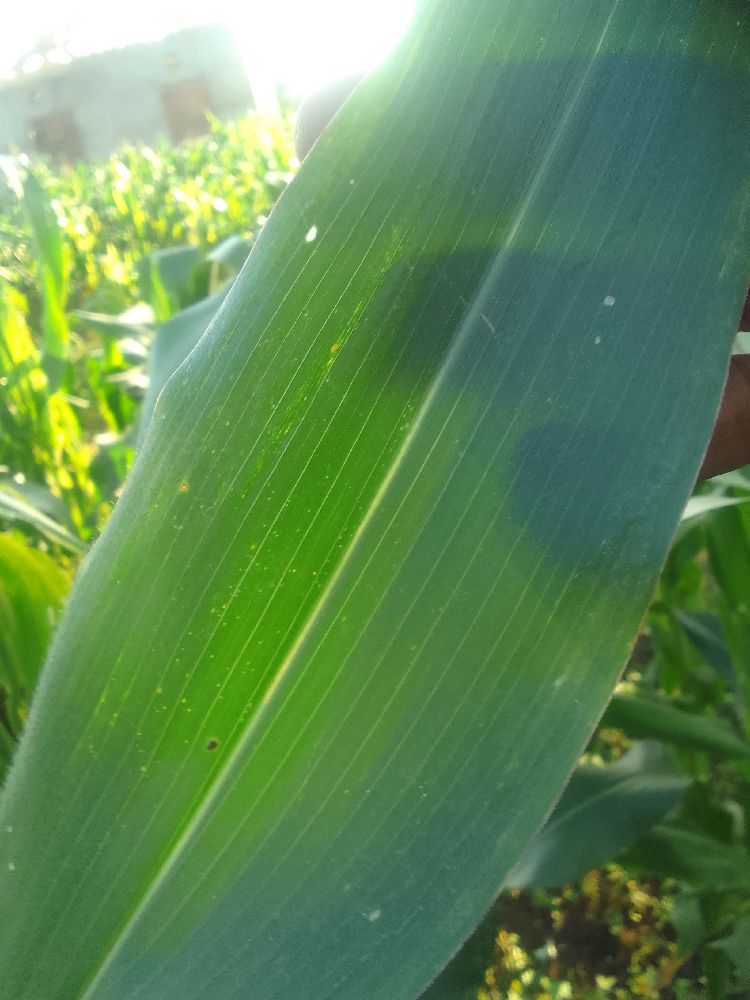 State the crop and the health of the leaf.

maize, healthy
